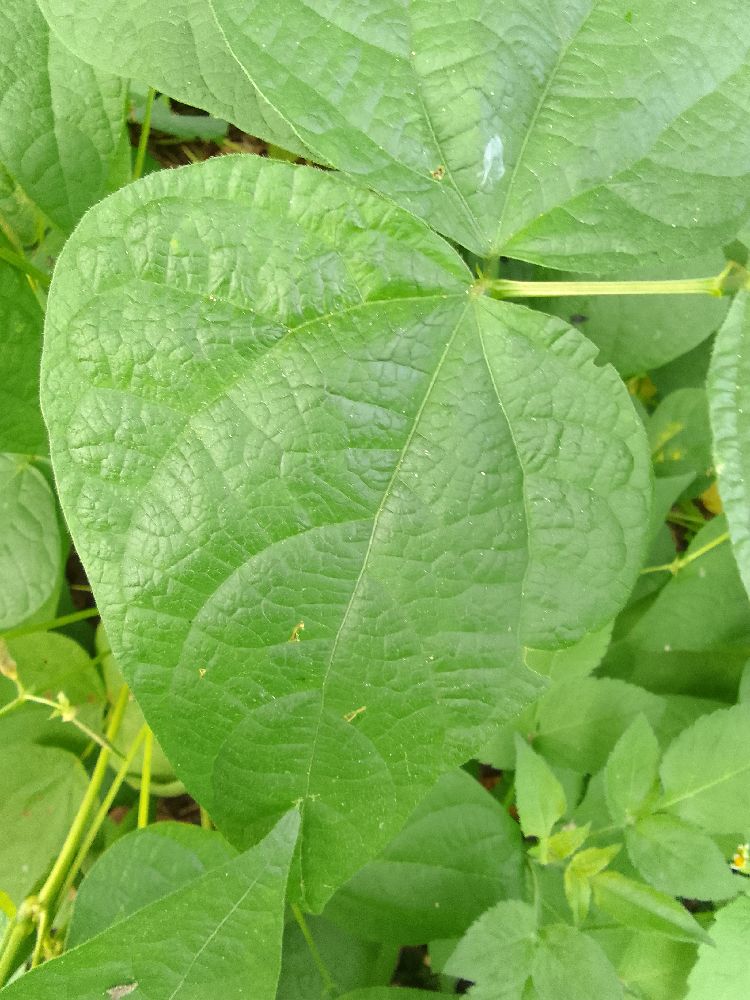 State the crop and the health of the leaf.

common bean, healthy
